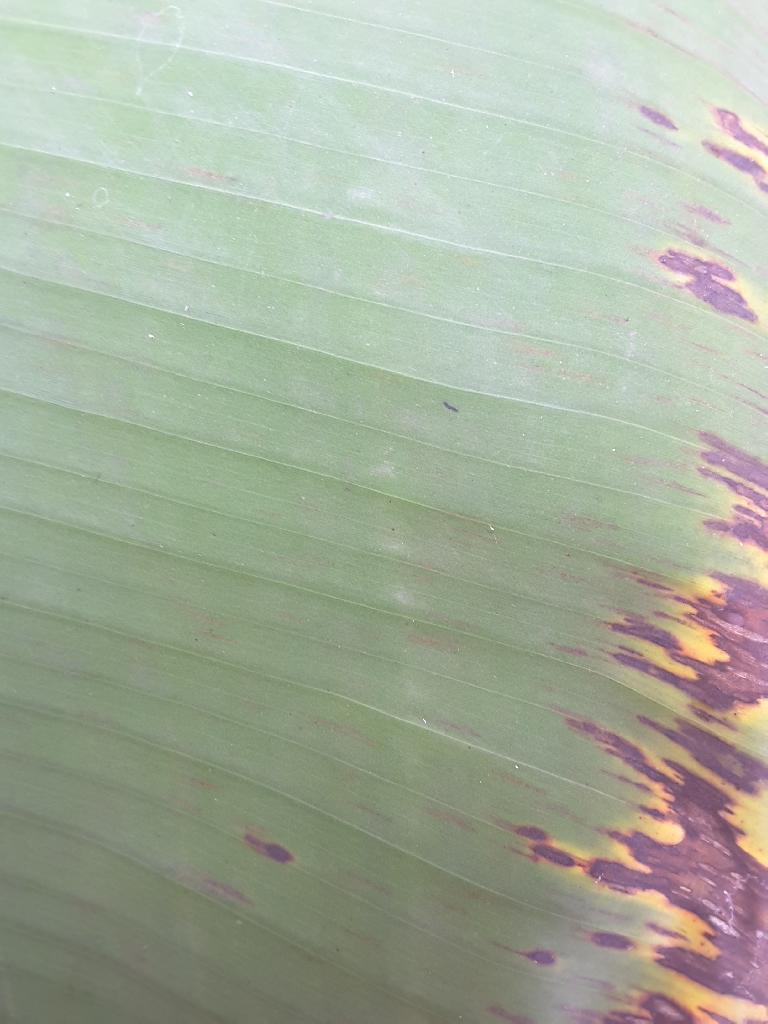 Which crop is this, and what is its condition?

banana, black sigatoka
